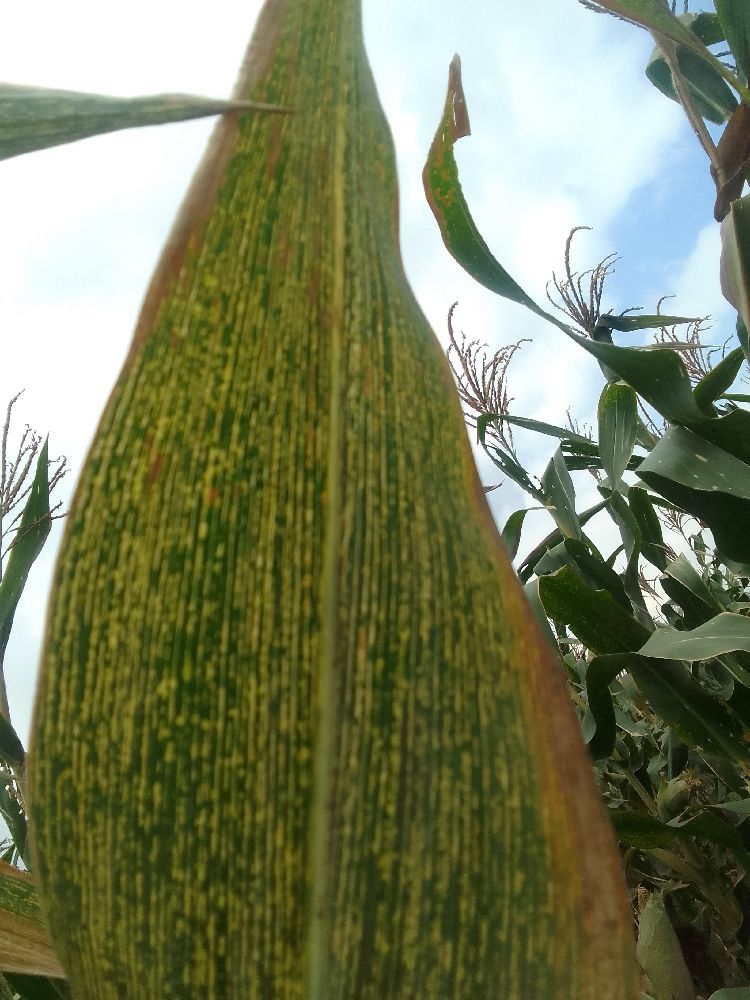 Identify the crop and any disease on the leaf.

maize, maize streak virus
